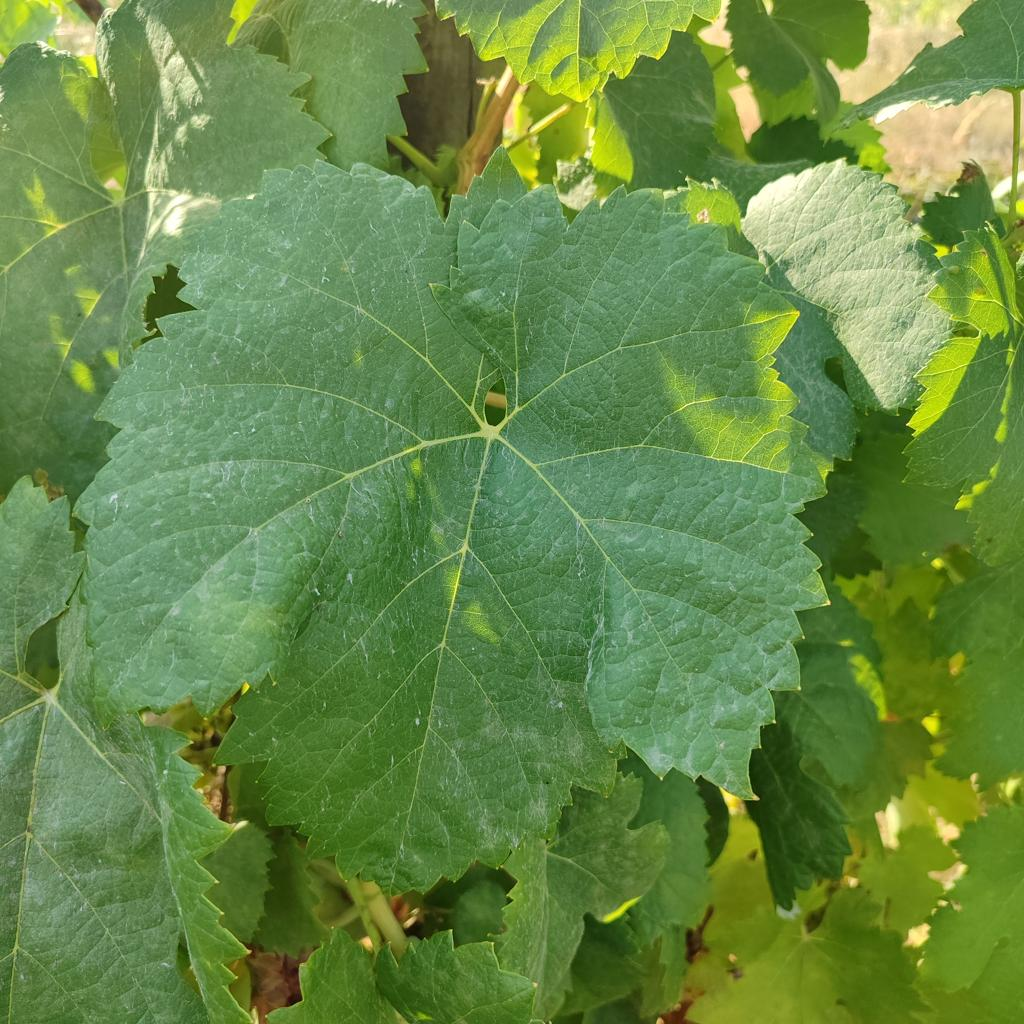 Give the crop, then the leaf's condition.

grapevine, healthy
